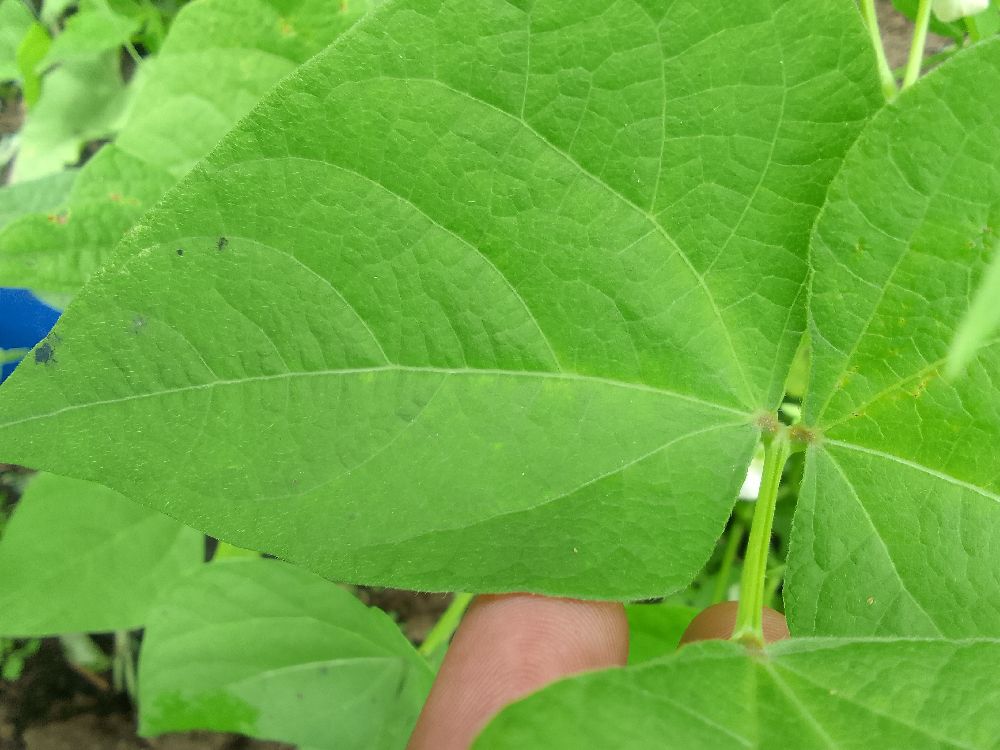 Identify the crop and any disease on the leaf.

common bean, healthy
